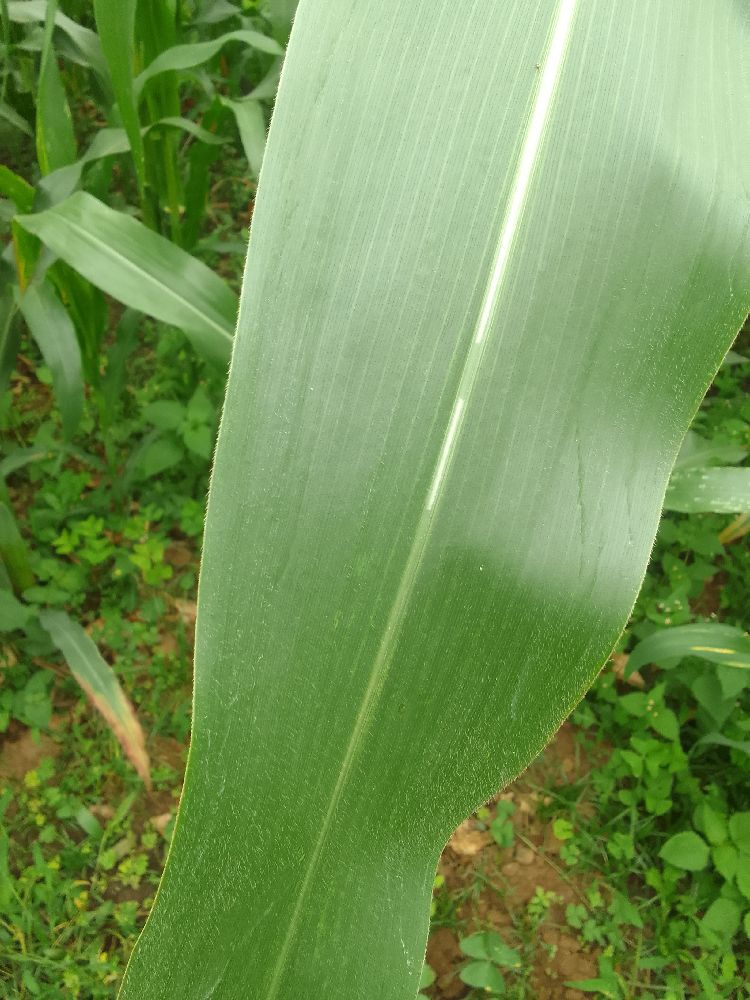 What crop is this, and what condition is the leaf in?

maize, healthy
